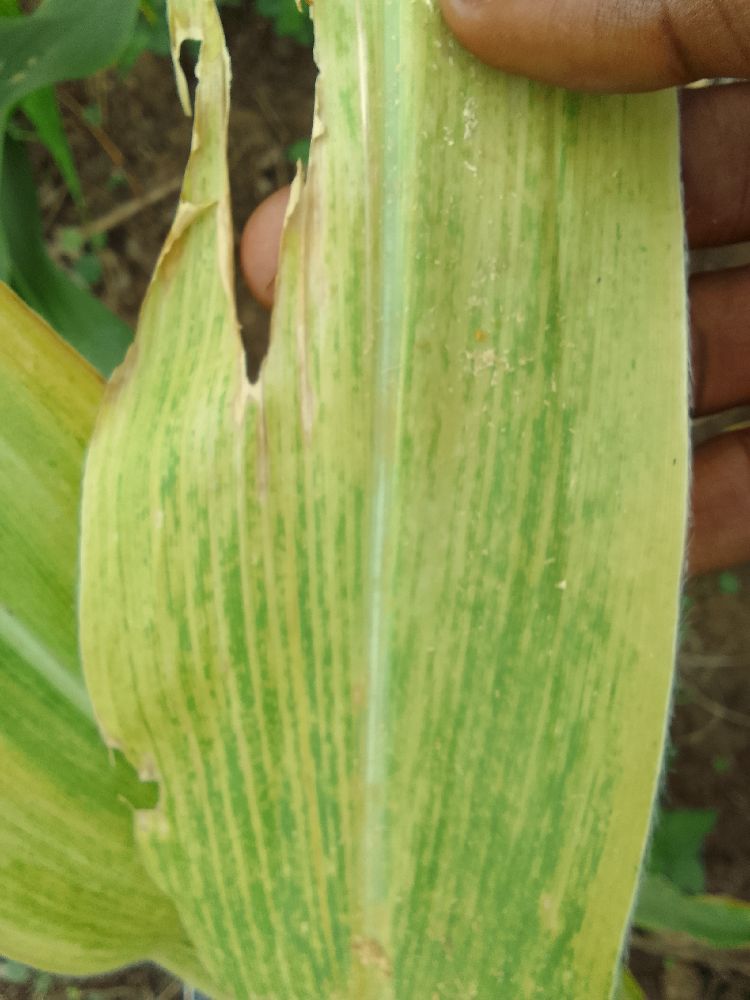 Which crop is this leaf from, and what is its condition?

maize, maize lethal necrosis
